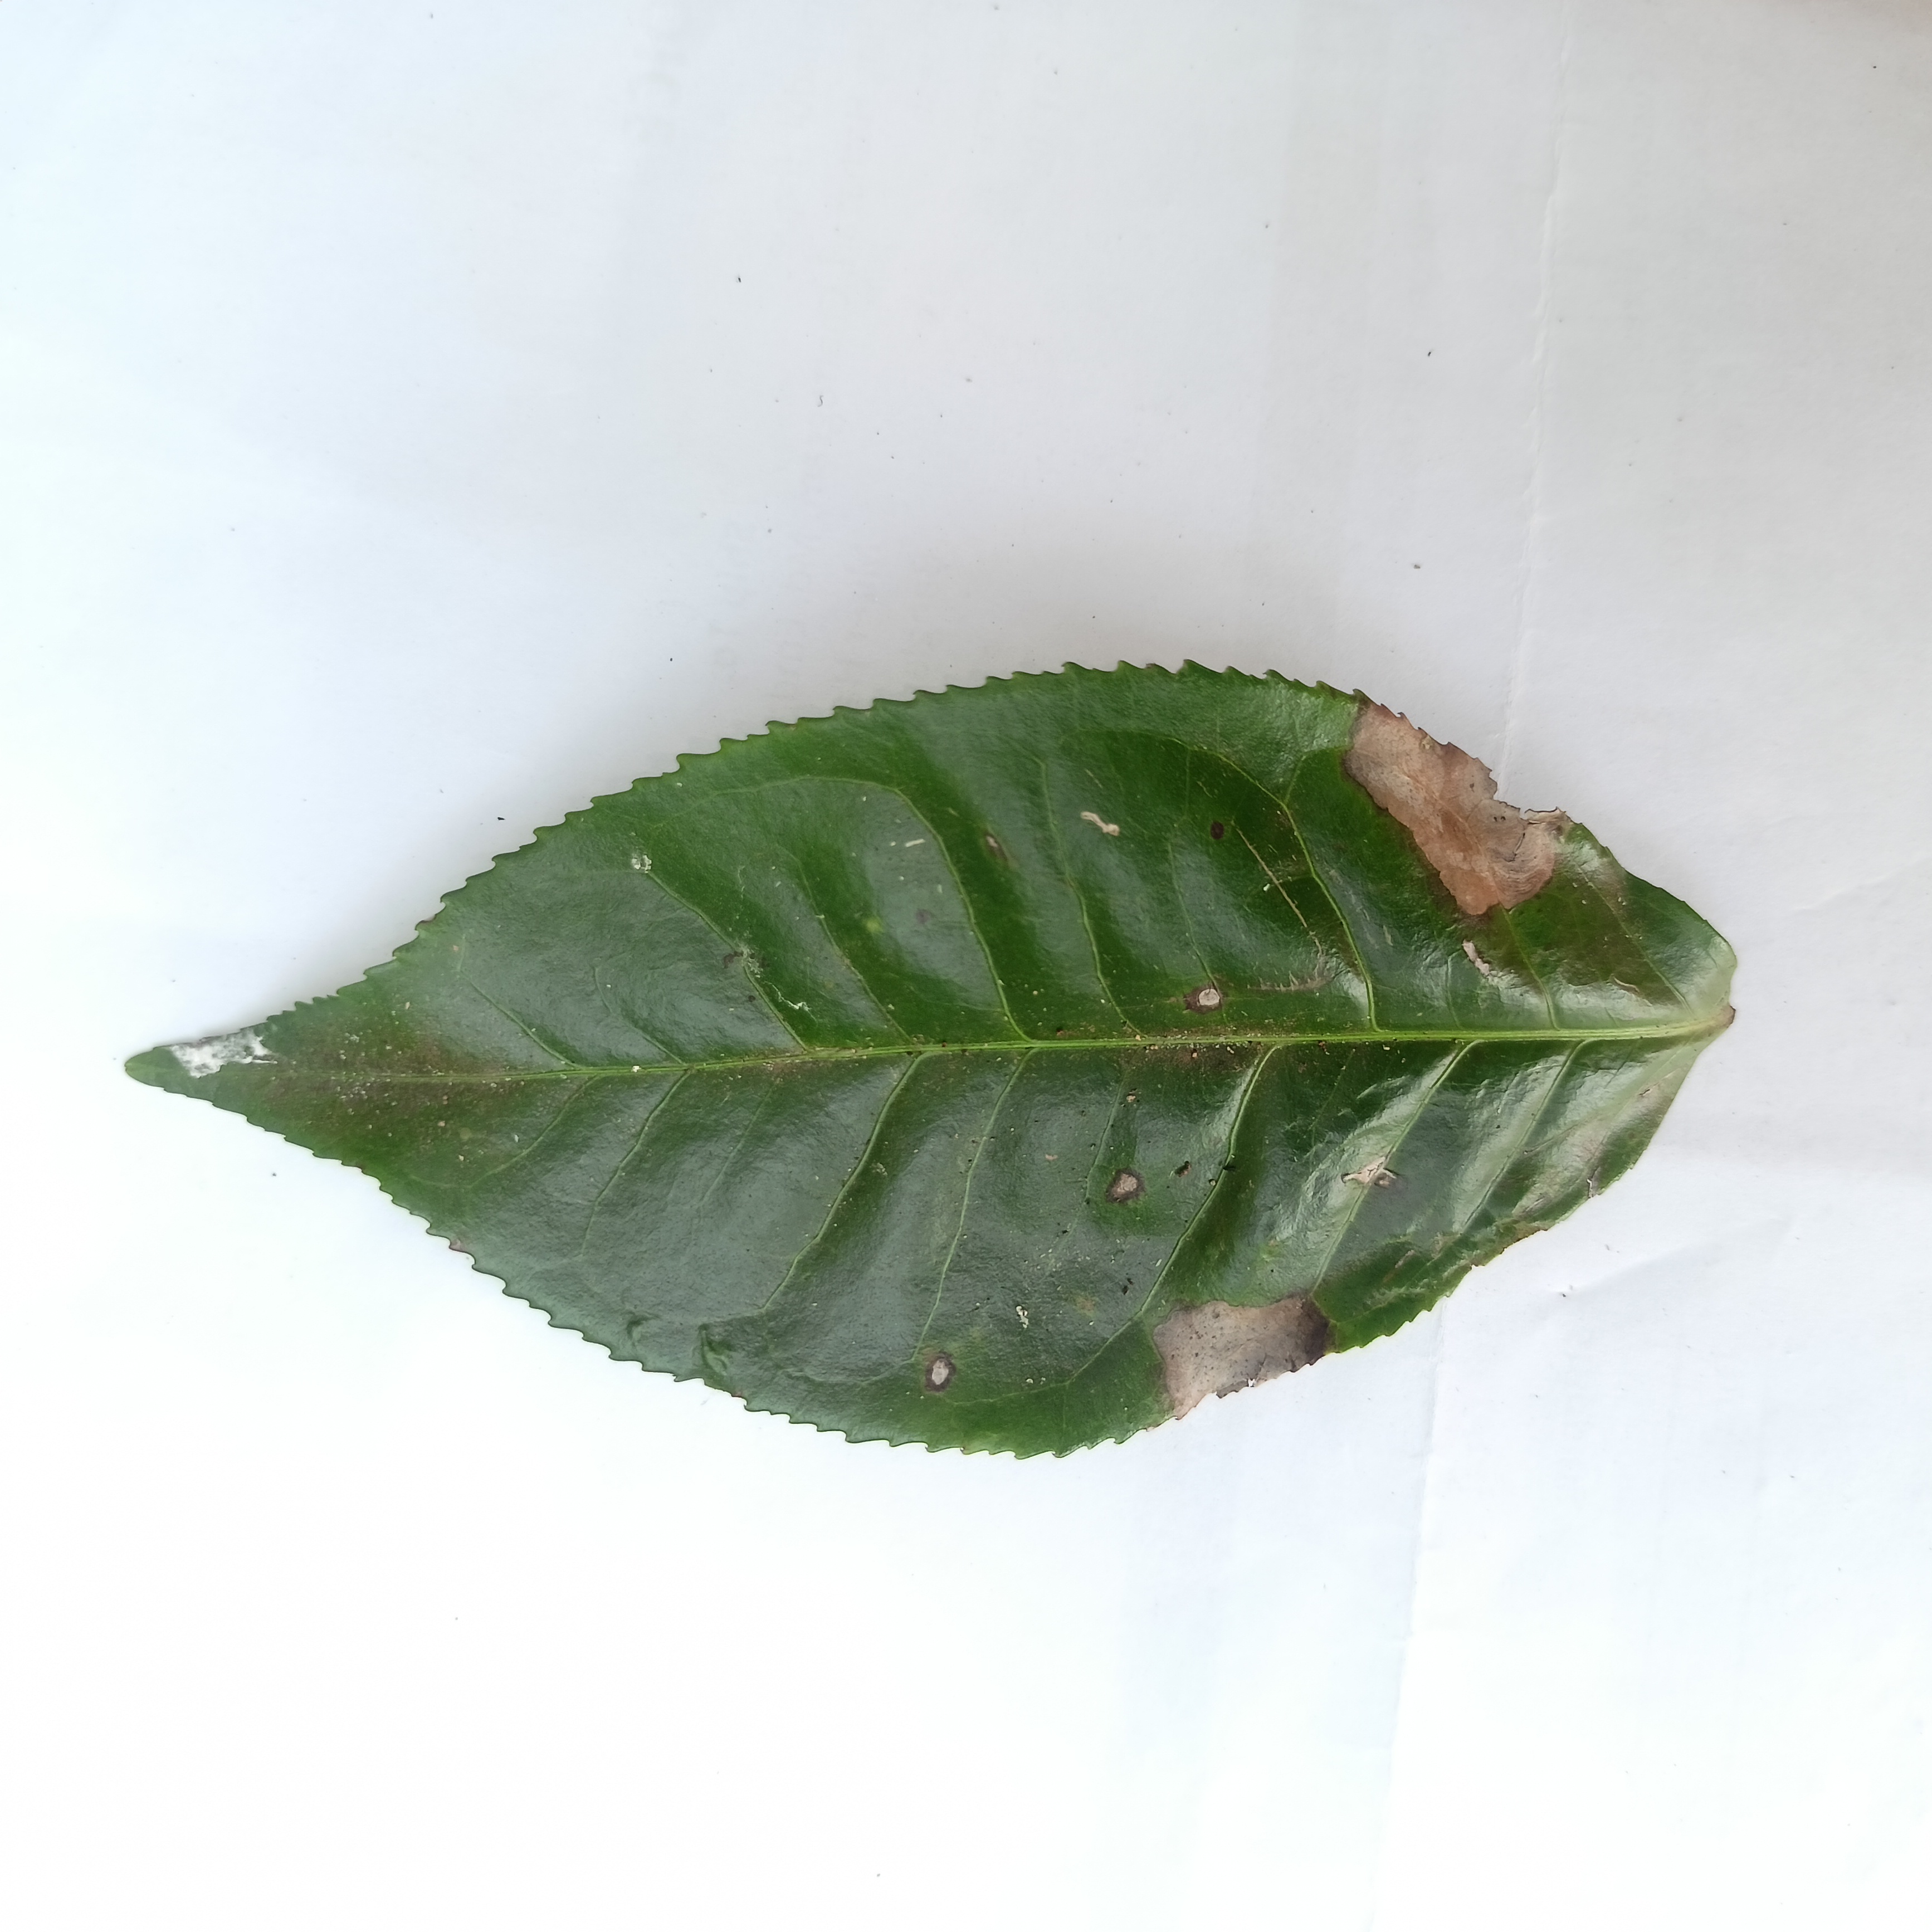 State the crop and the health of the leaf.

tea, brown blight
